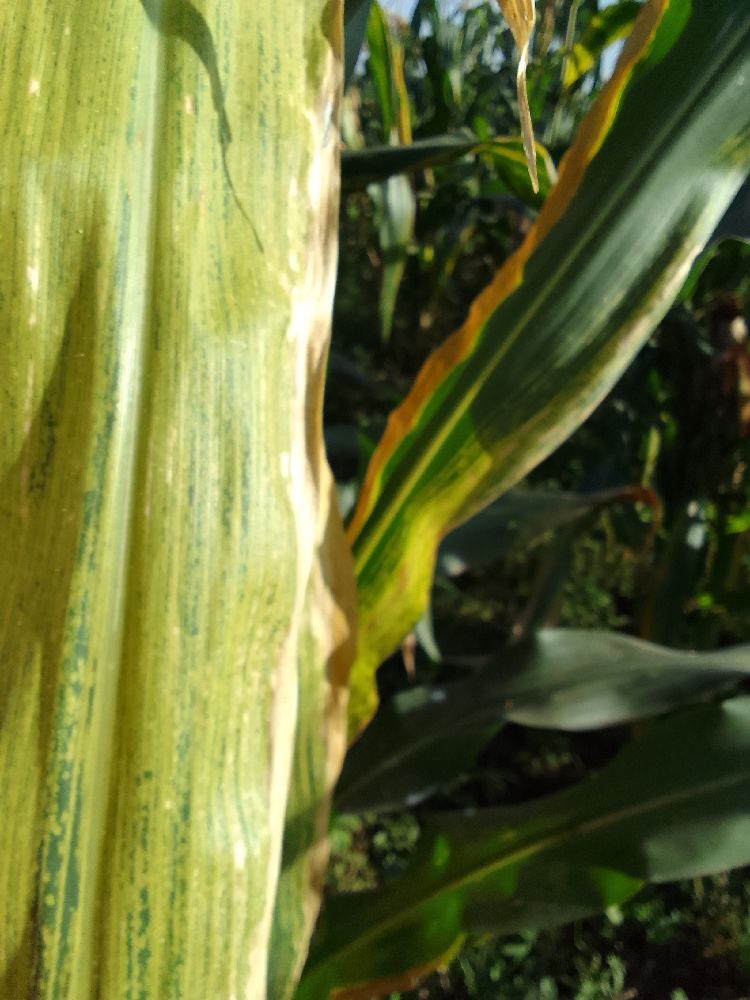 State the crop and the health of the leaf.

maize, maize lethal necrosis
